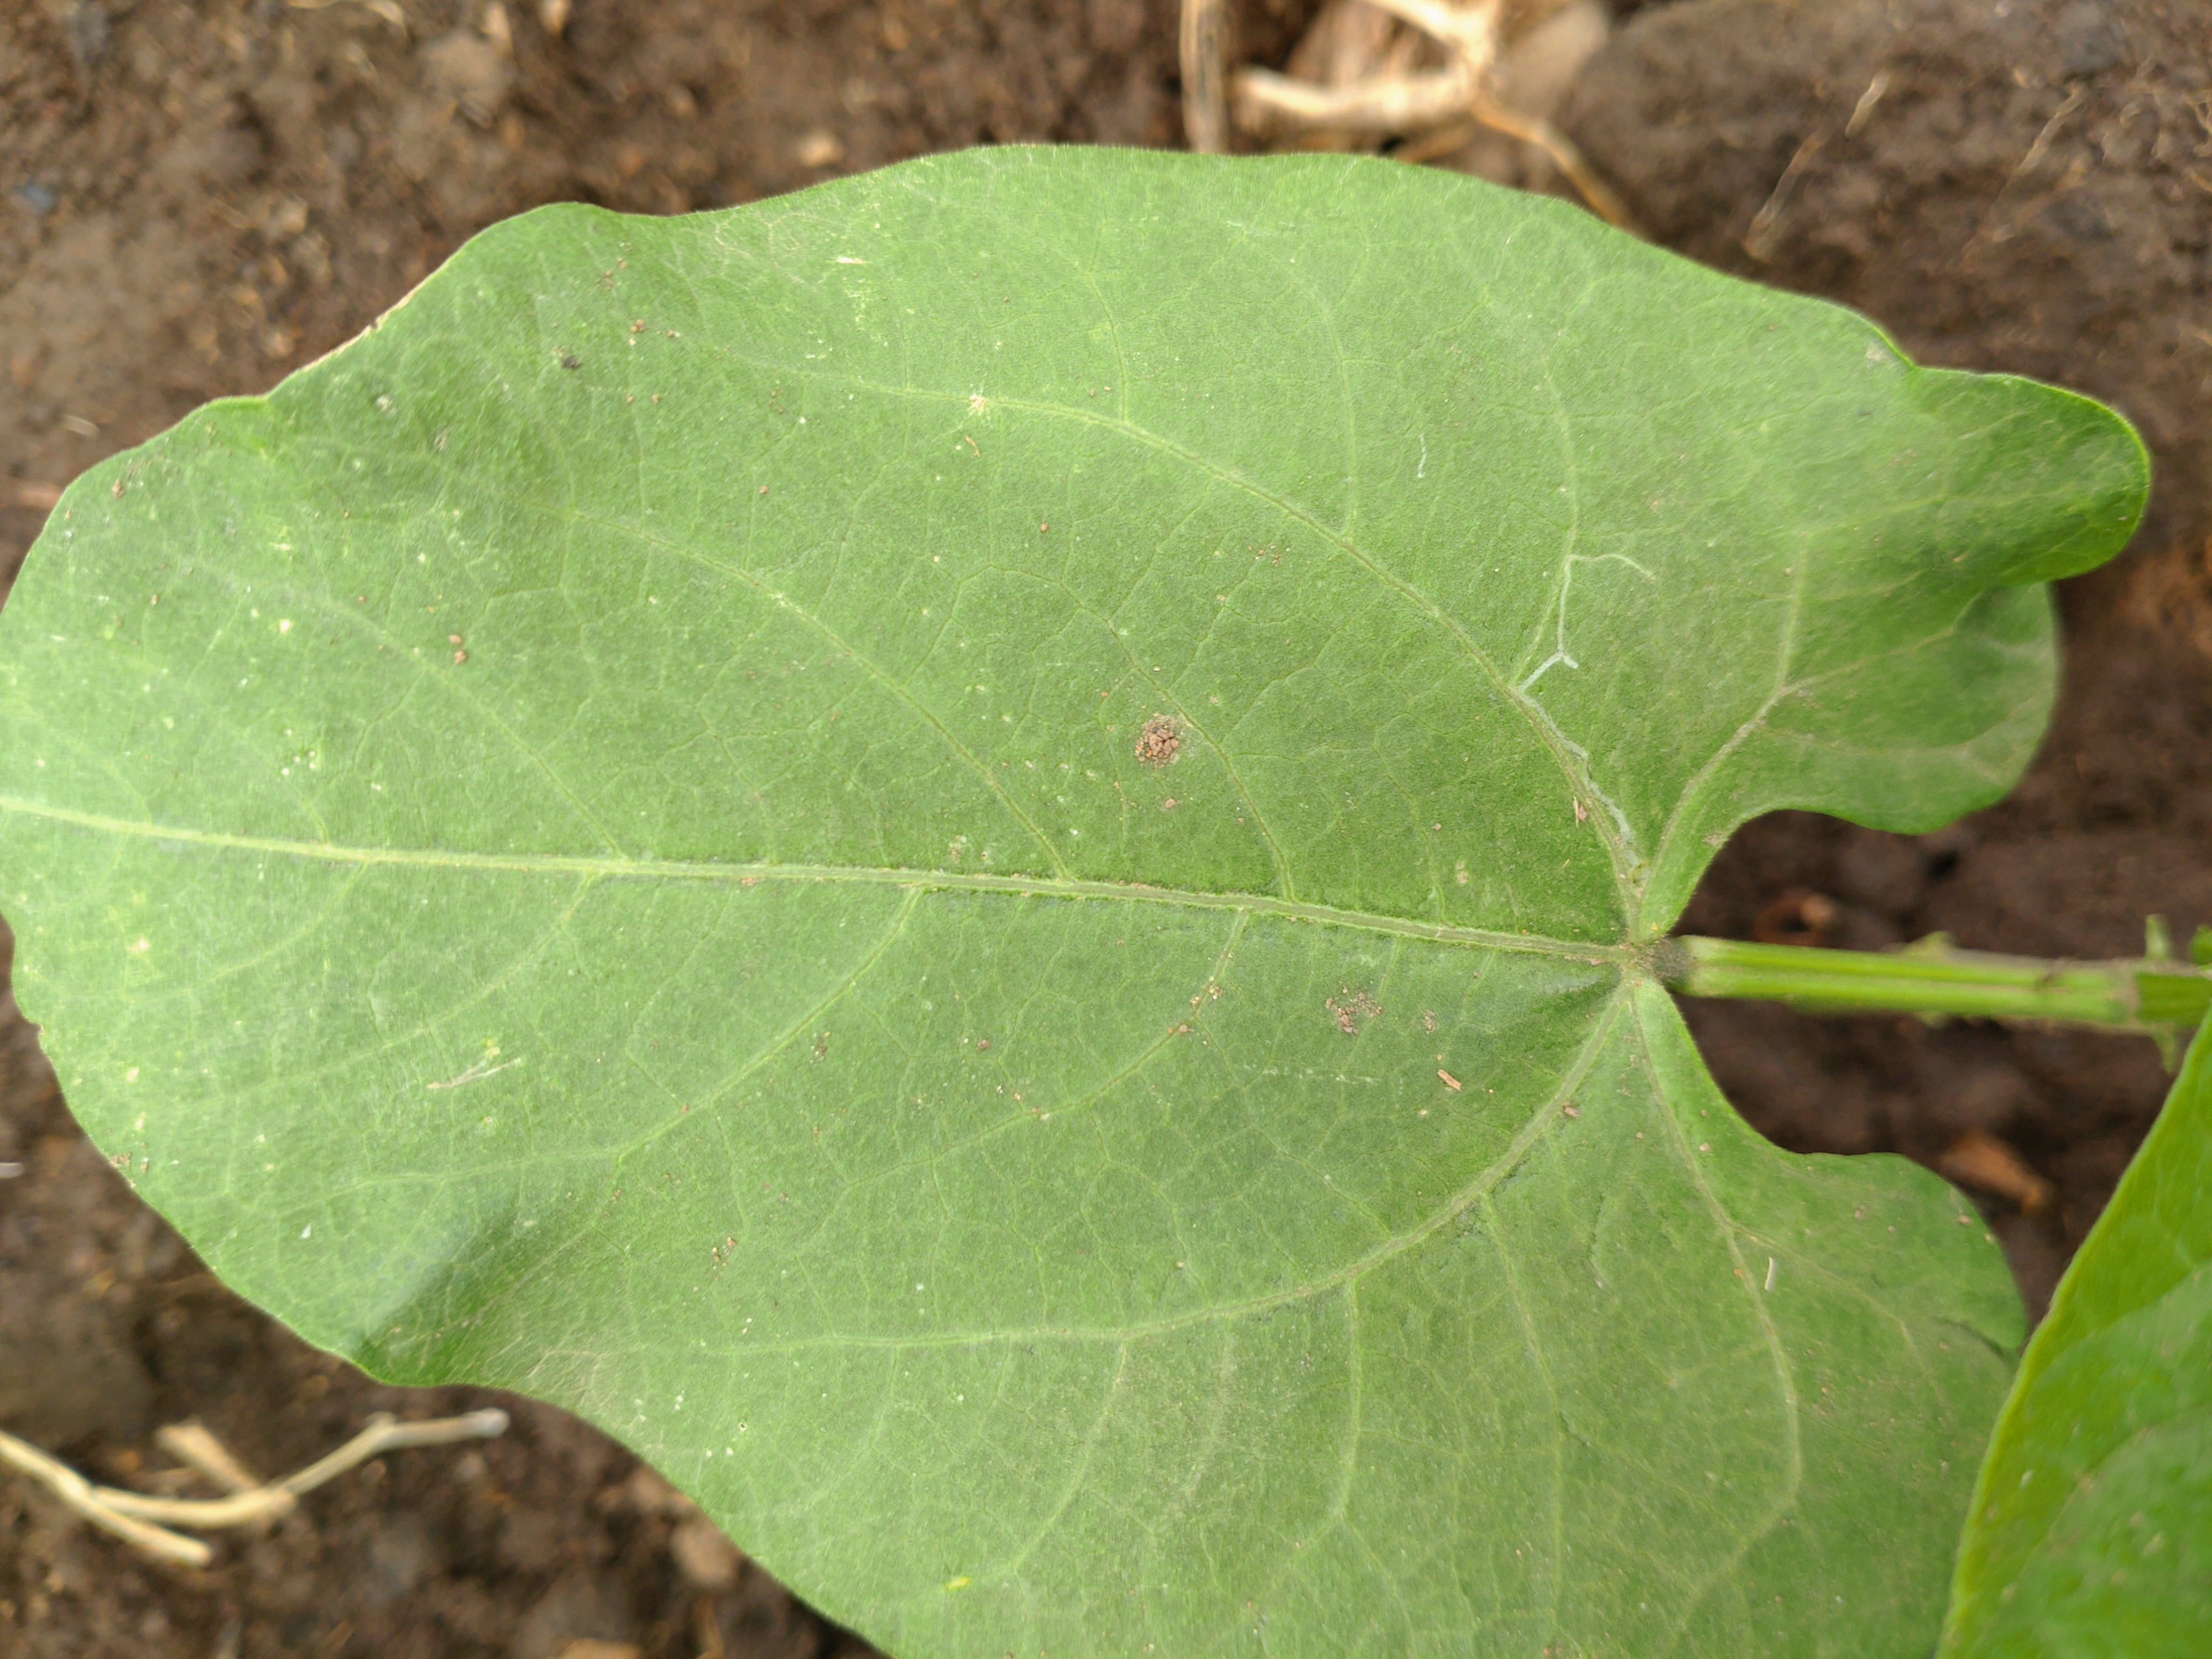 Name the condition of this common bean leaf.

healthy
